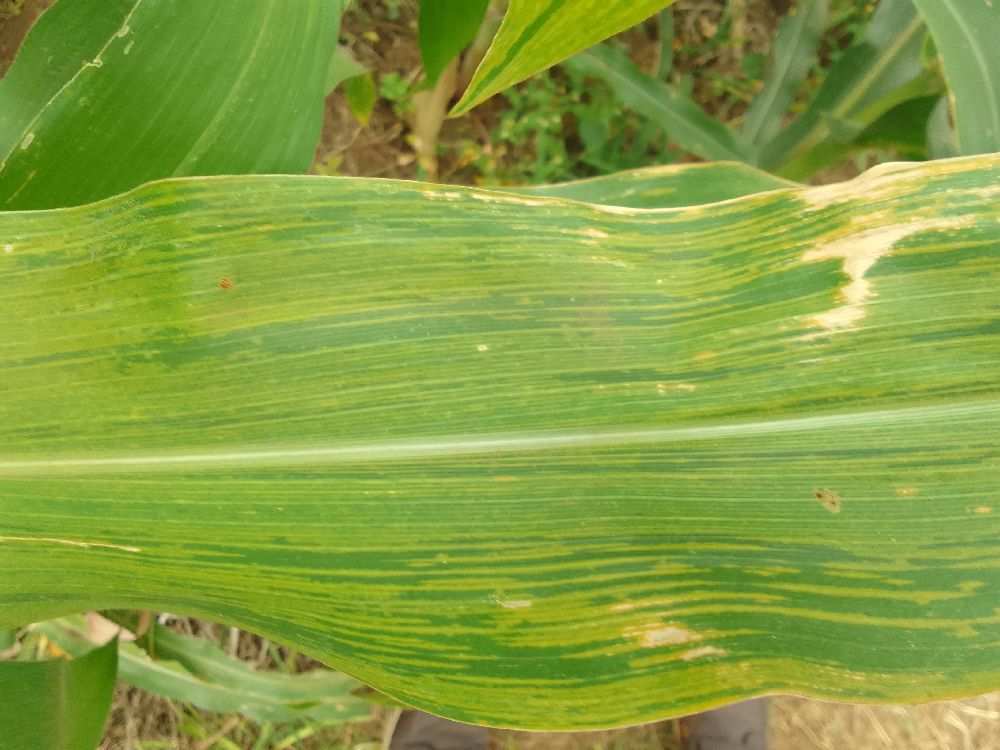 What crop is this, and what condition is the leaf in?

maize, maize lethal necrosis
